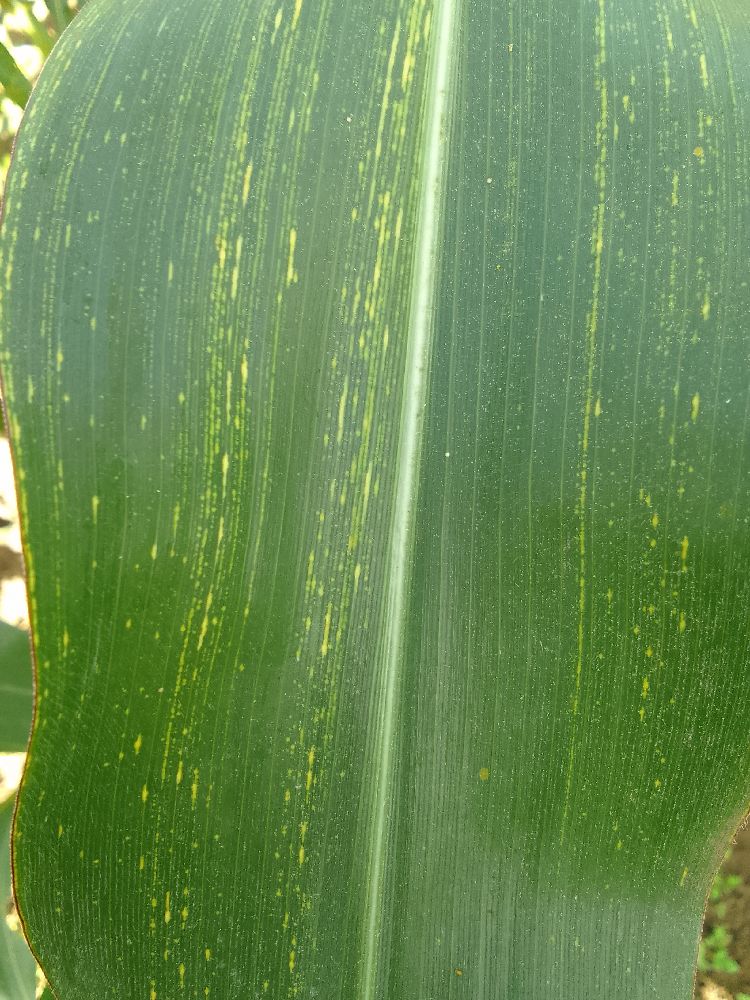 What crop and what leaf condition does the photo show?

maize, maize streak virus
